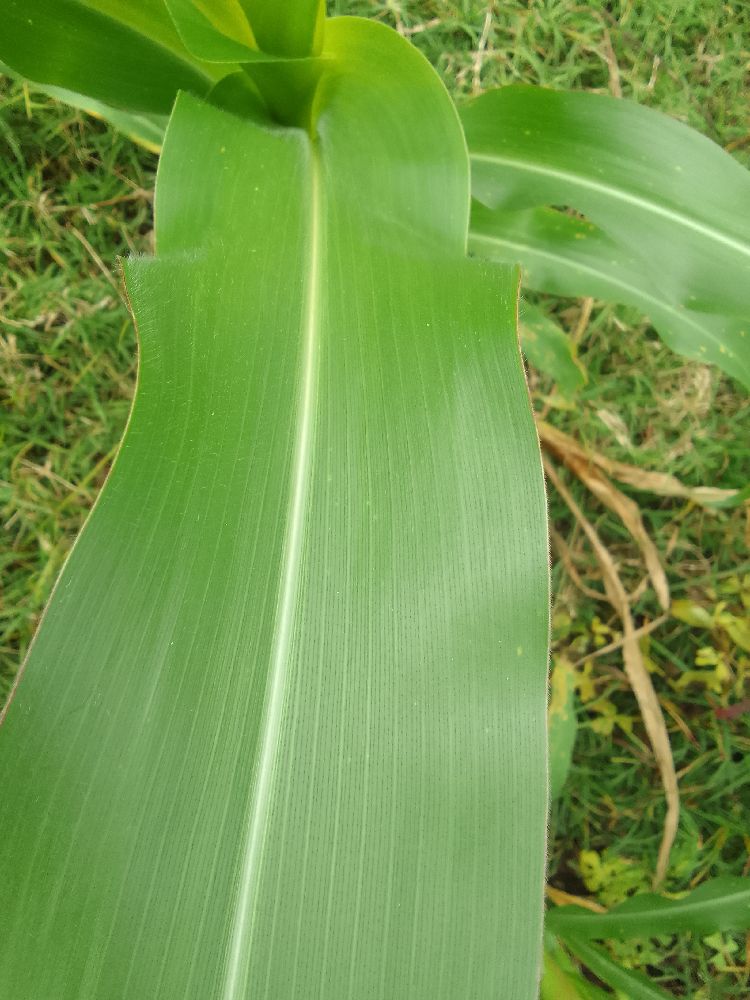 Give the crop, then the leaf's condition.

maize, healthy
